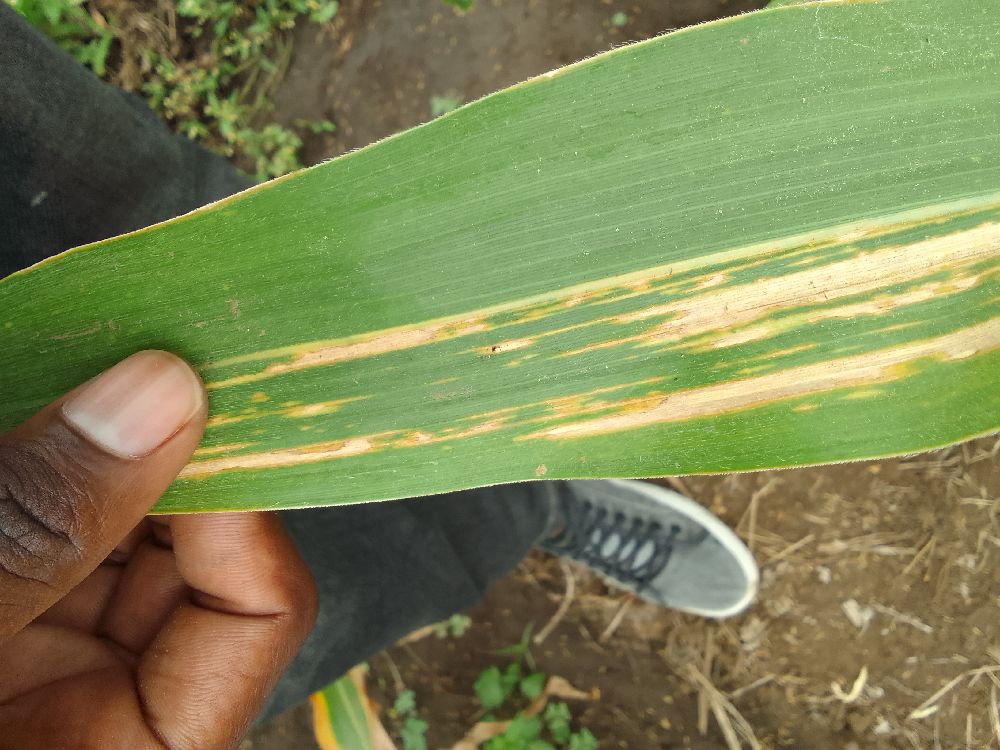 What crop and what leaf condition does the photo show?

maize, maize lethal necrosis
